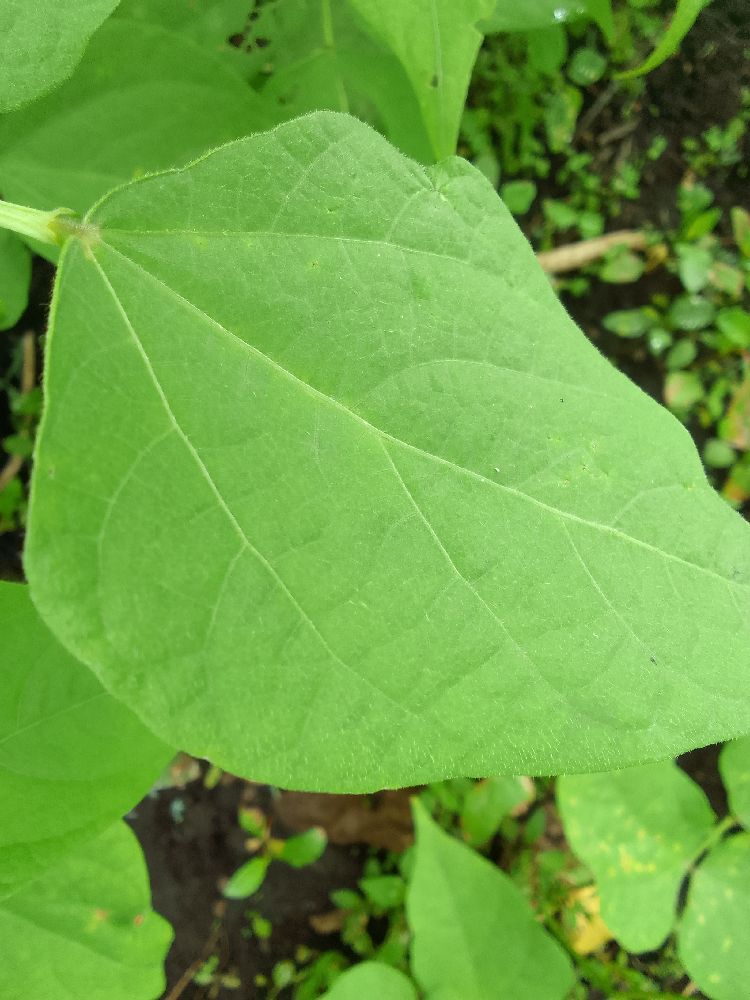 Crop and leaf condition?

common bean, healthy
